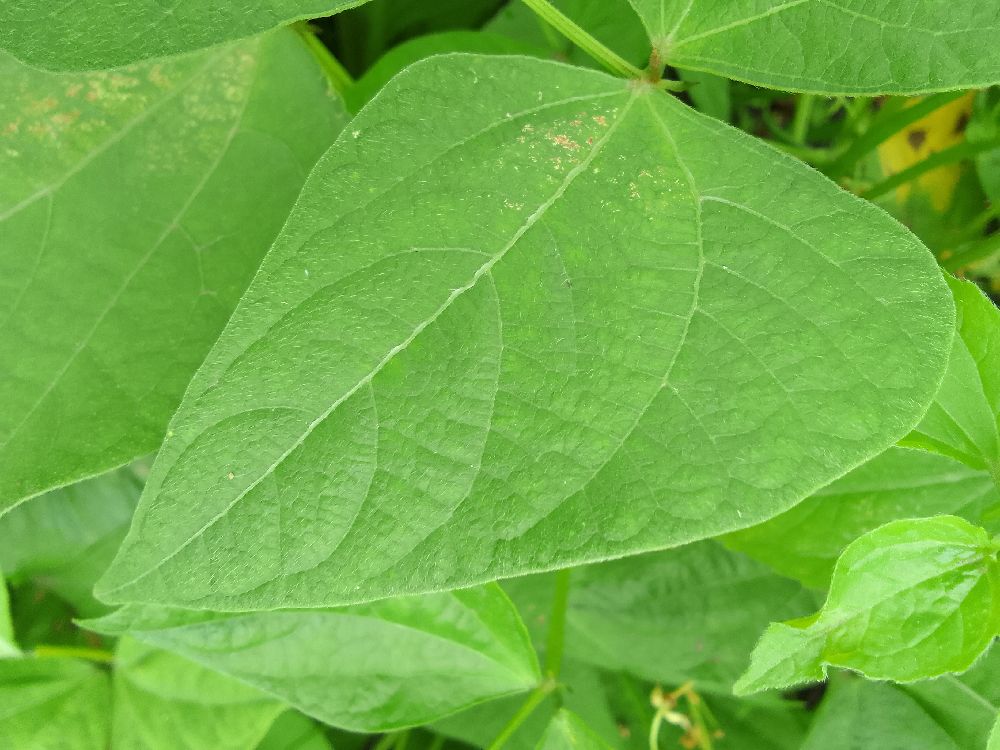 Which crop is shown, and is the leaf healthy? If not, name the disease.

common bean, healthy
